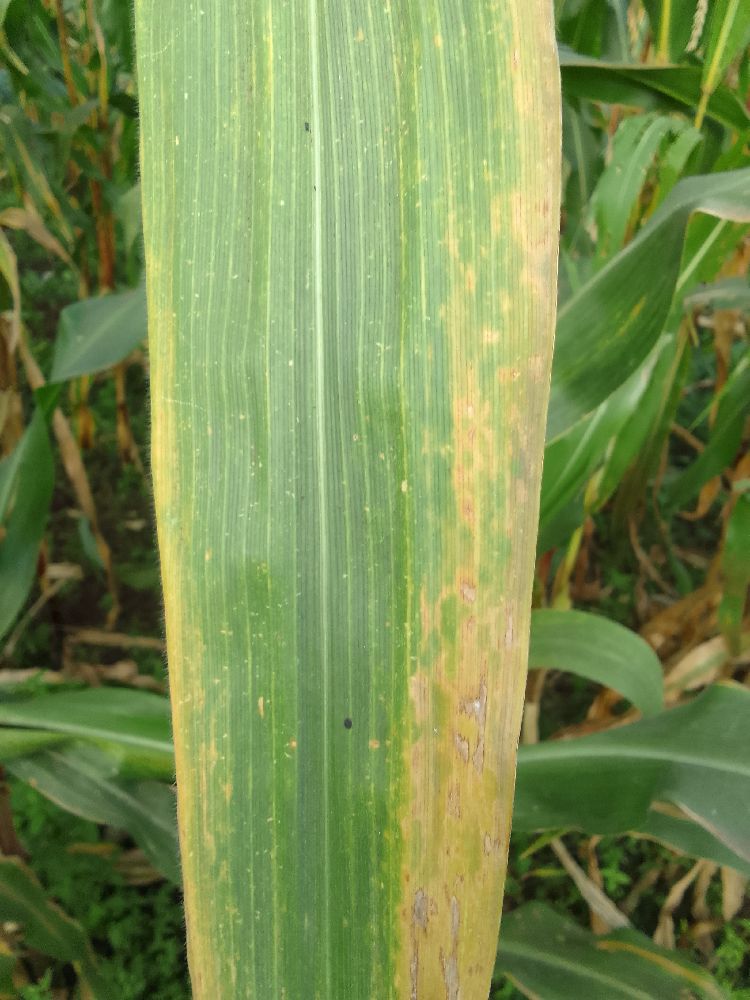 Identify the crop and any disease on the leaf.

maize, maize lethal necrosis
